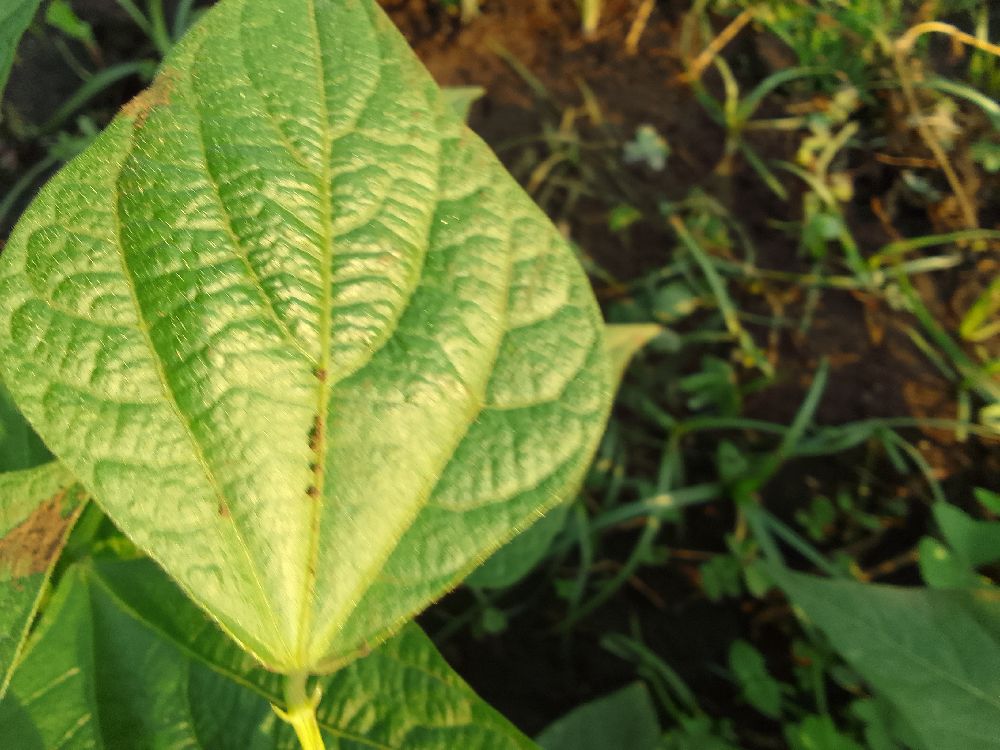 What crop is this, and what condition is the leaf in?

common bean, healthy
